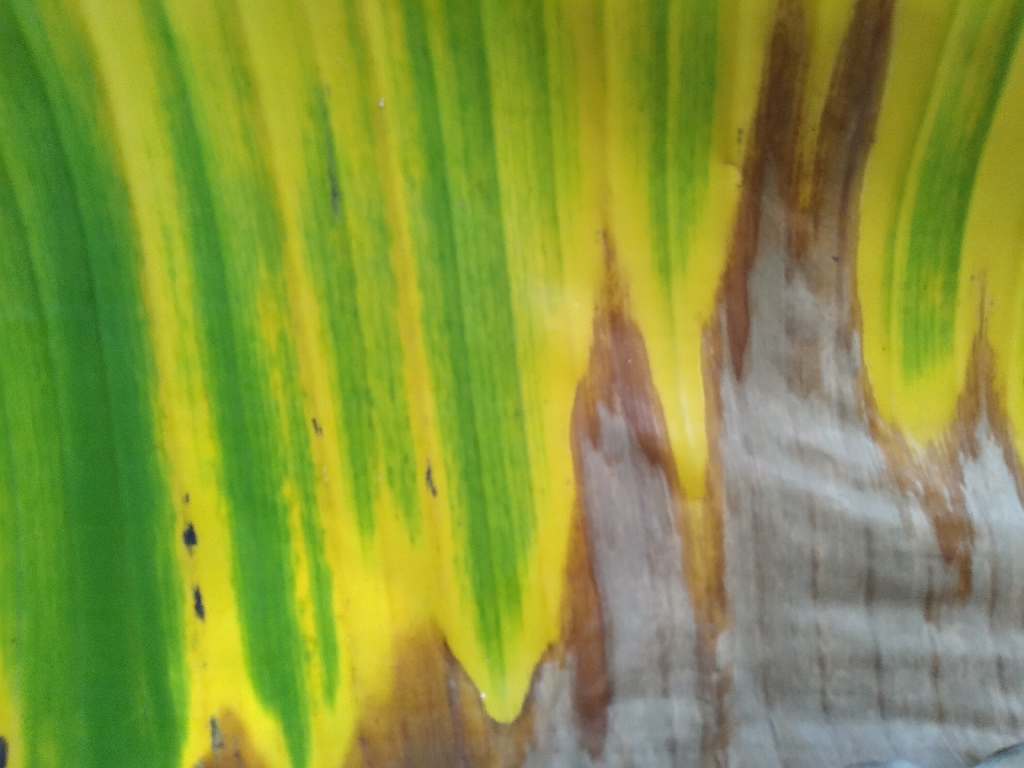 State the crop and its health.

banana, fusarium wilt race 1
